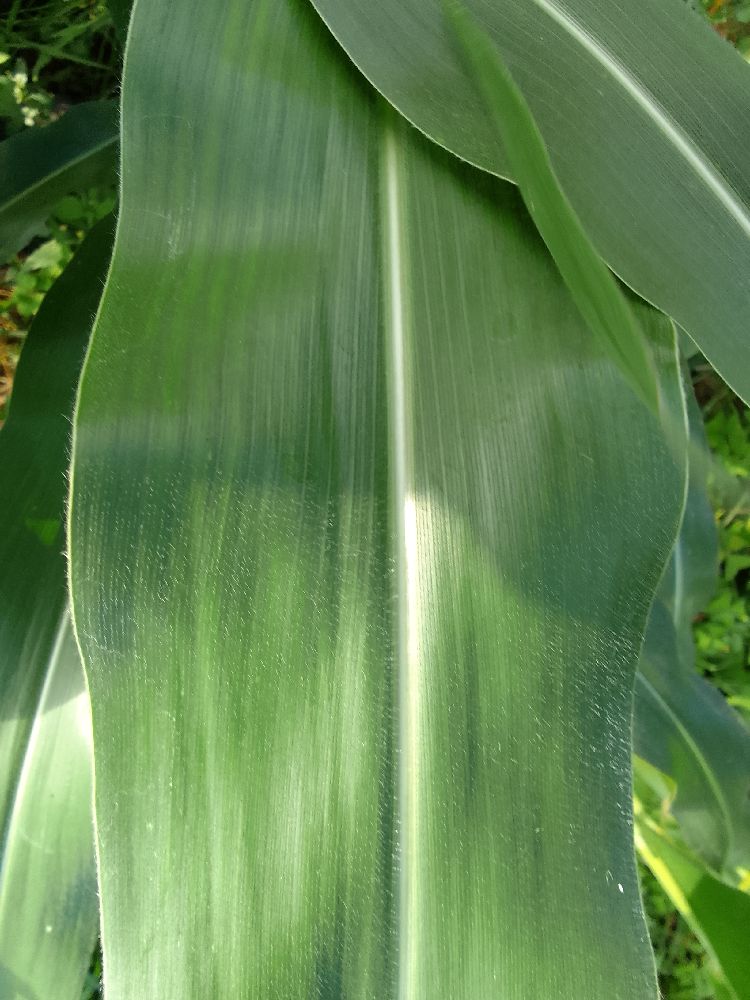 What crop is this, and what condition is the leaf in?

maize, healthy
